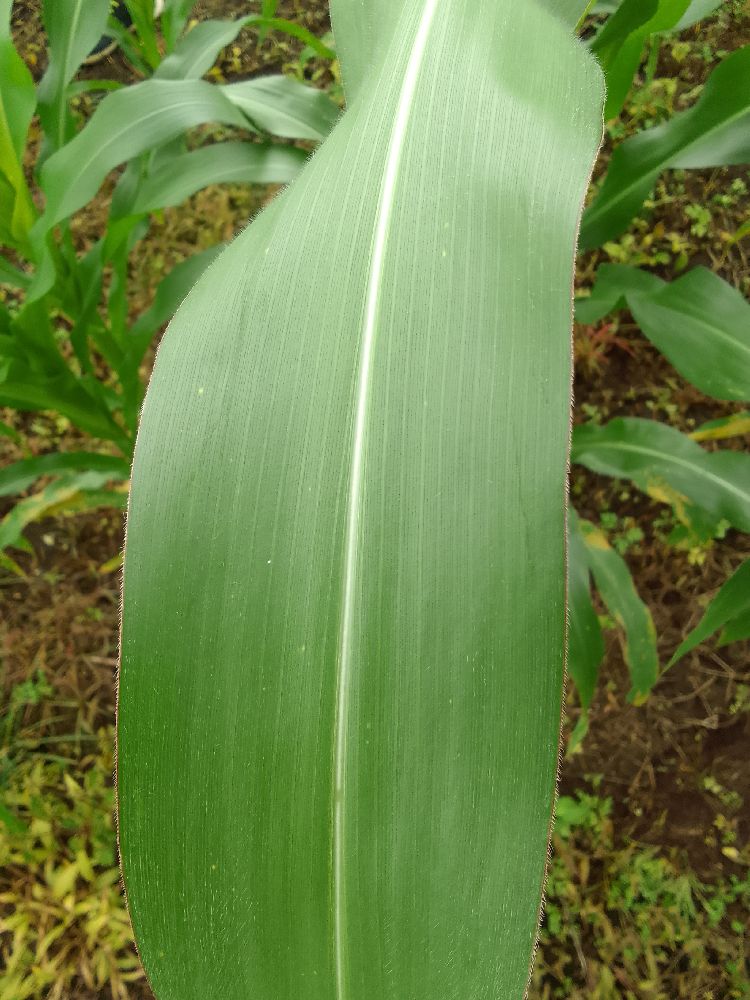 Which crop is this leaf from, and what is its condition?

maize, healthy
